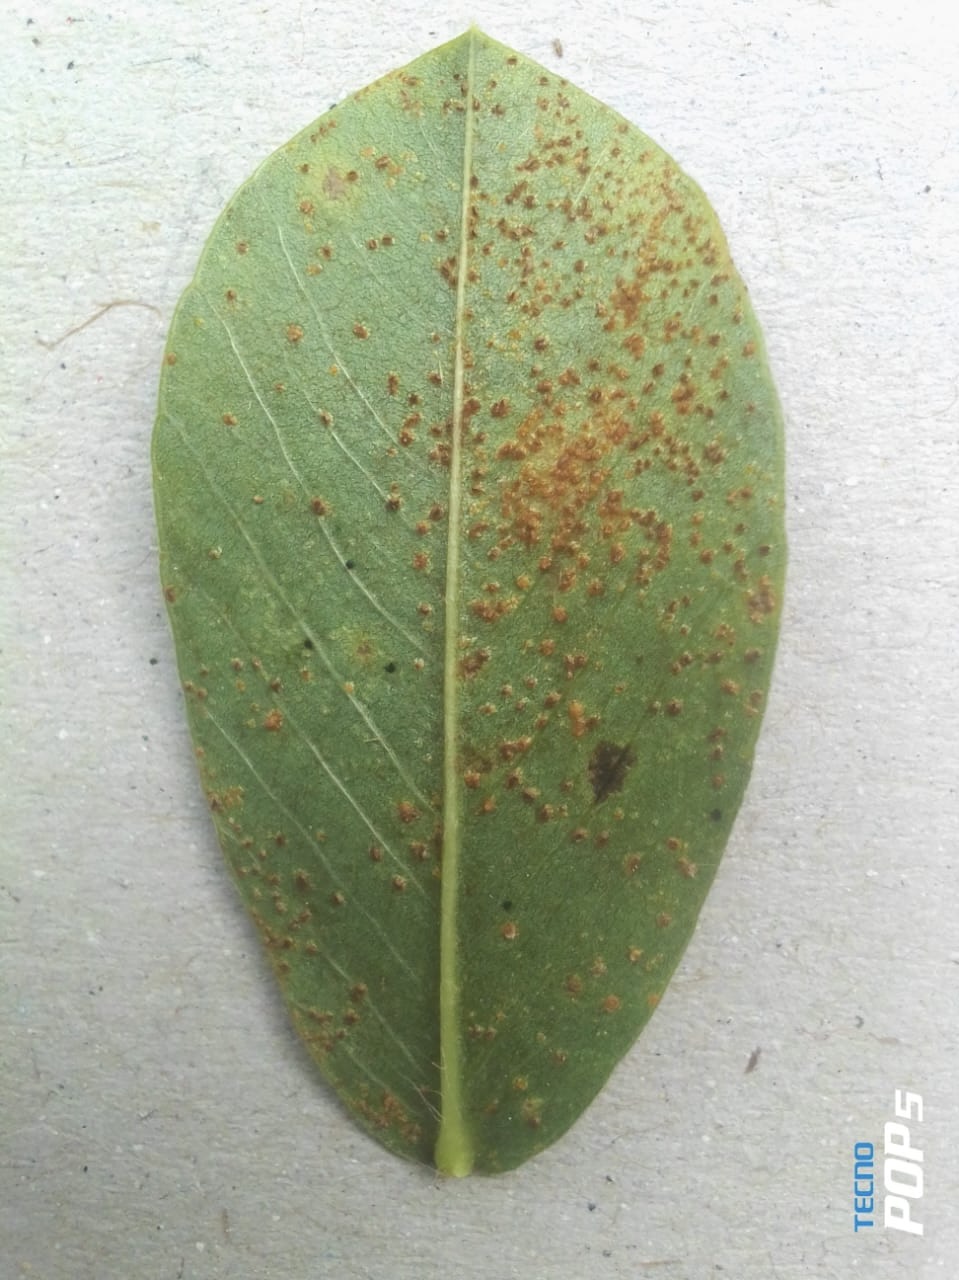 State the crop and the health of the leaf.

peanut, puccinia arachidis
